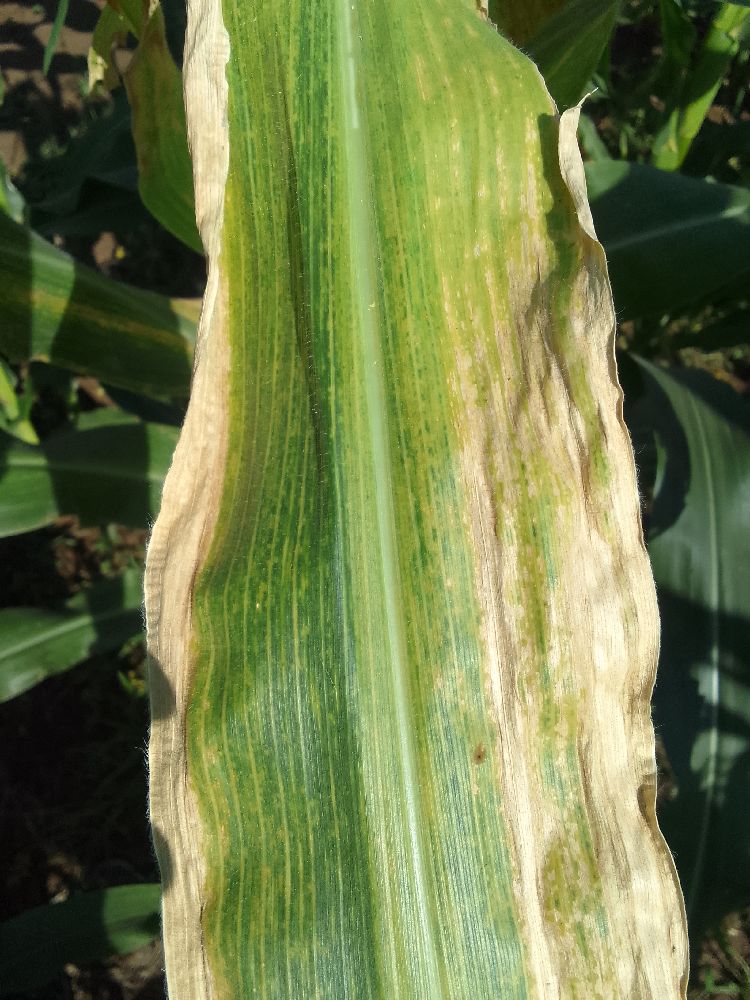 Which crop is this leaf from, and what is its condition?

maize, maize lethal necrosis
